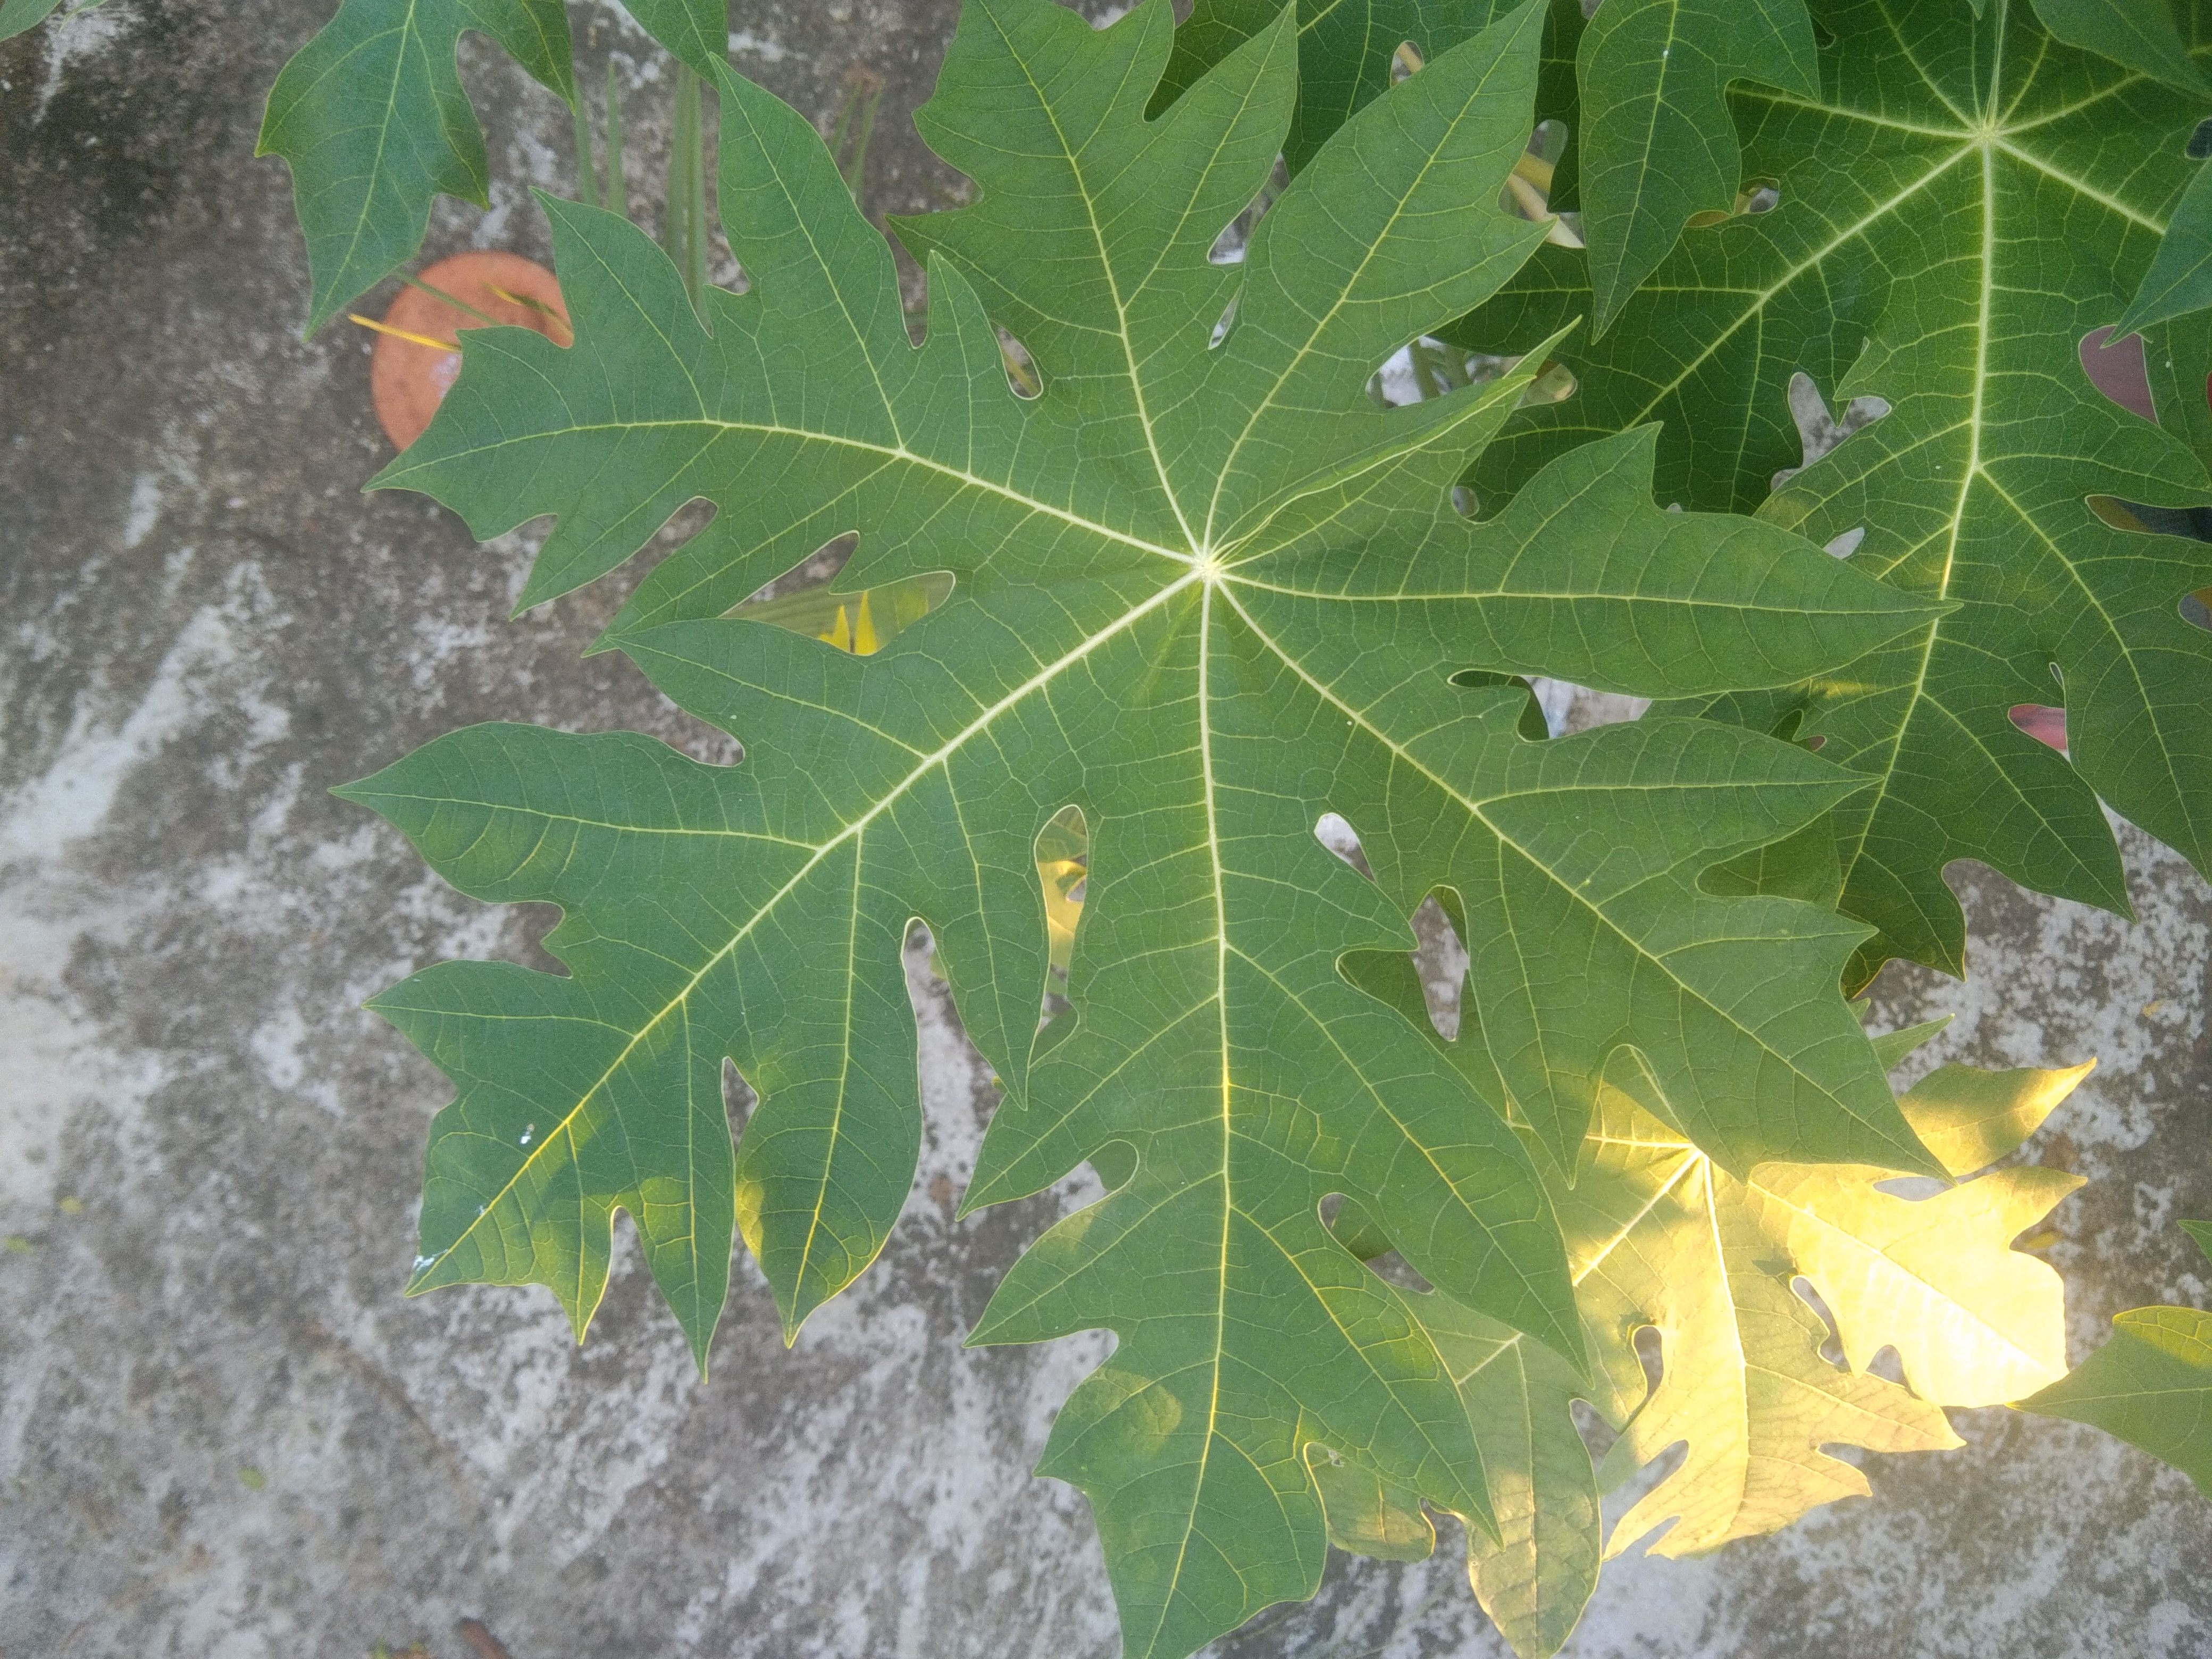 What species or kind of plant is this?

papaya
